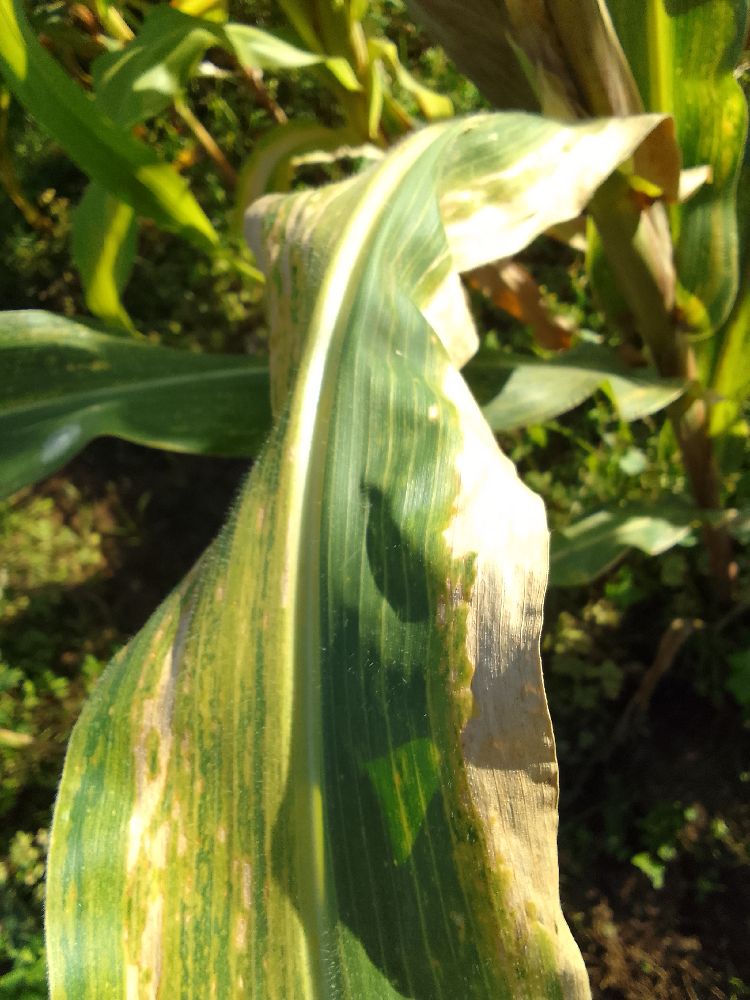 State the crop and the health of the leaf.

maize, maize lethal necrosis
